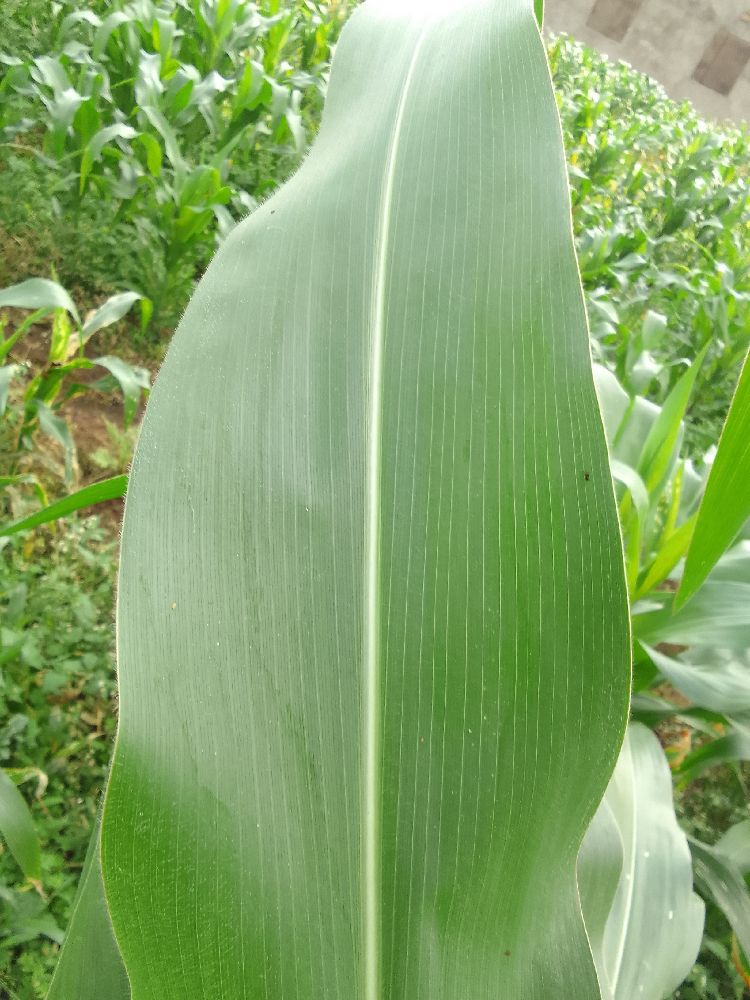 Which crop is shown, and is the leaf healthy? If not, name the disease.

maize, healthy
